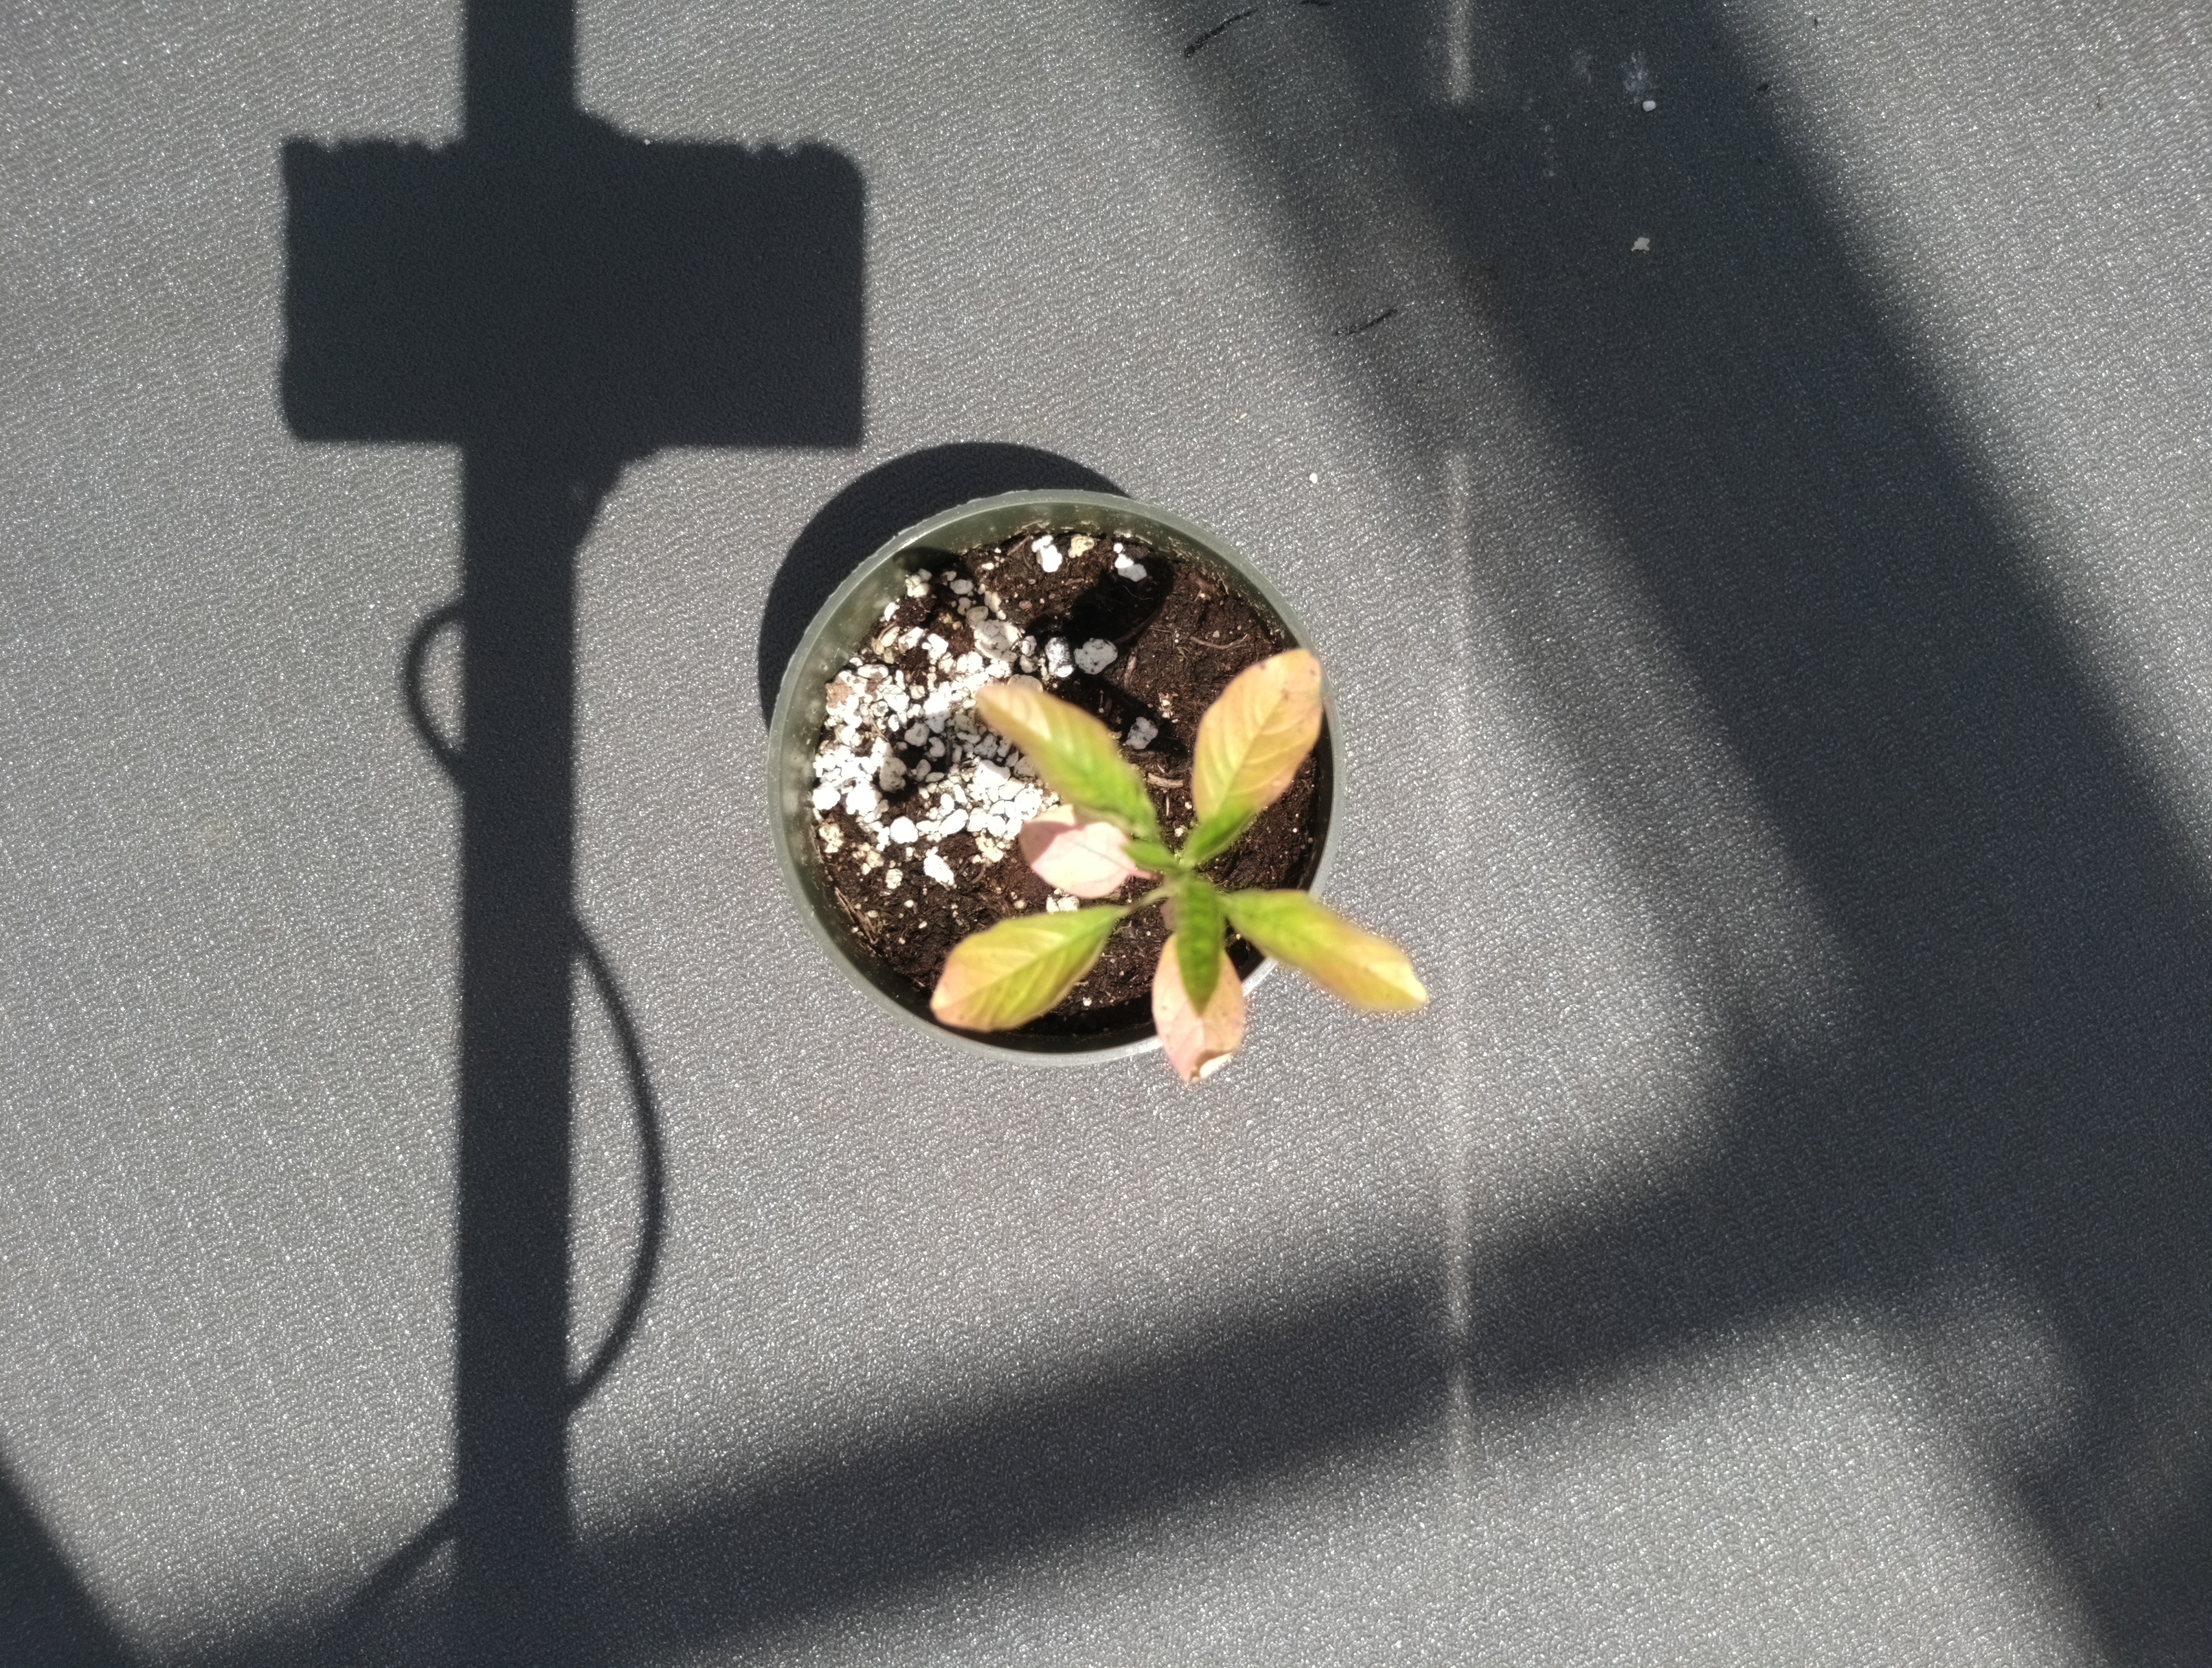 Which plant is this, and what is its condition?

waterhemp, chlorosis only
